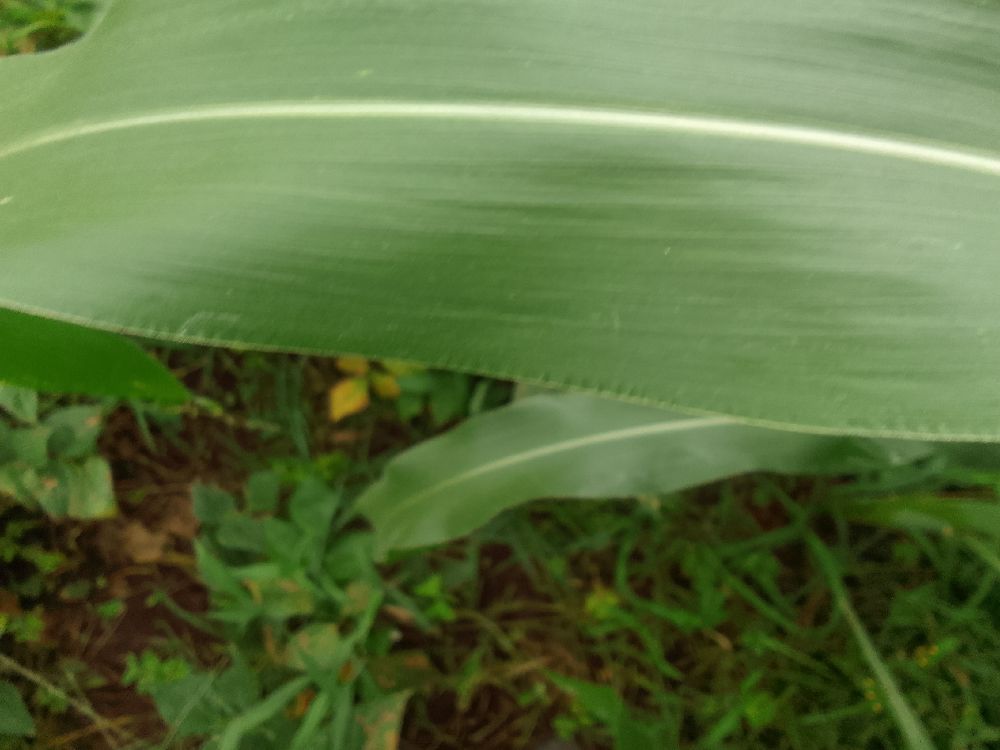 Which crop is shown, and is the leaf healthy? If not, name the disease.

maize, healthy
